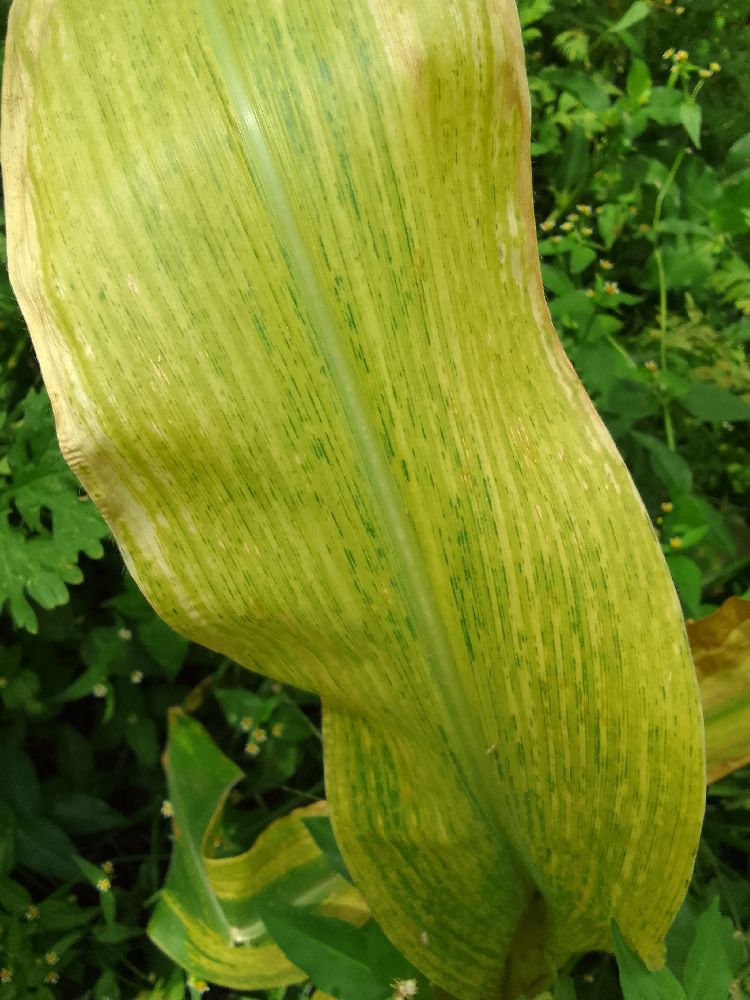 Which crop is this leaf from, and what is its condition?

maize, maize lethal necrosis
